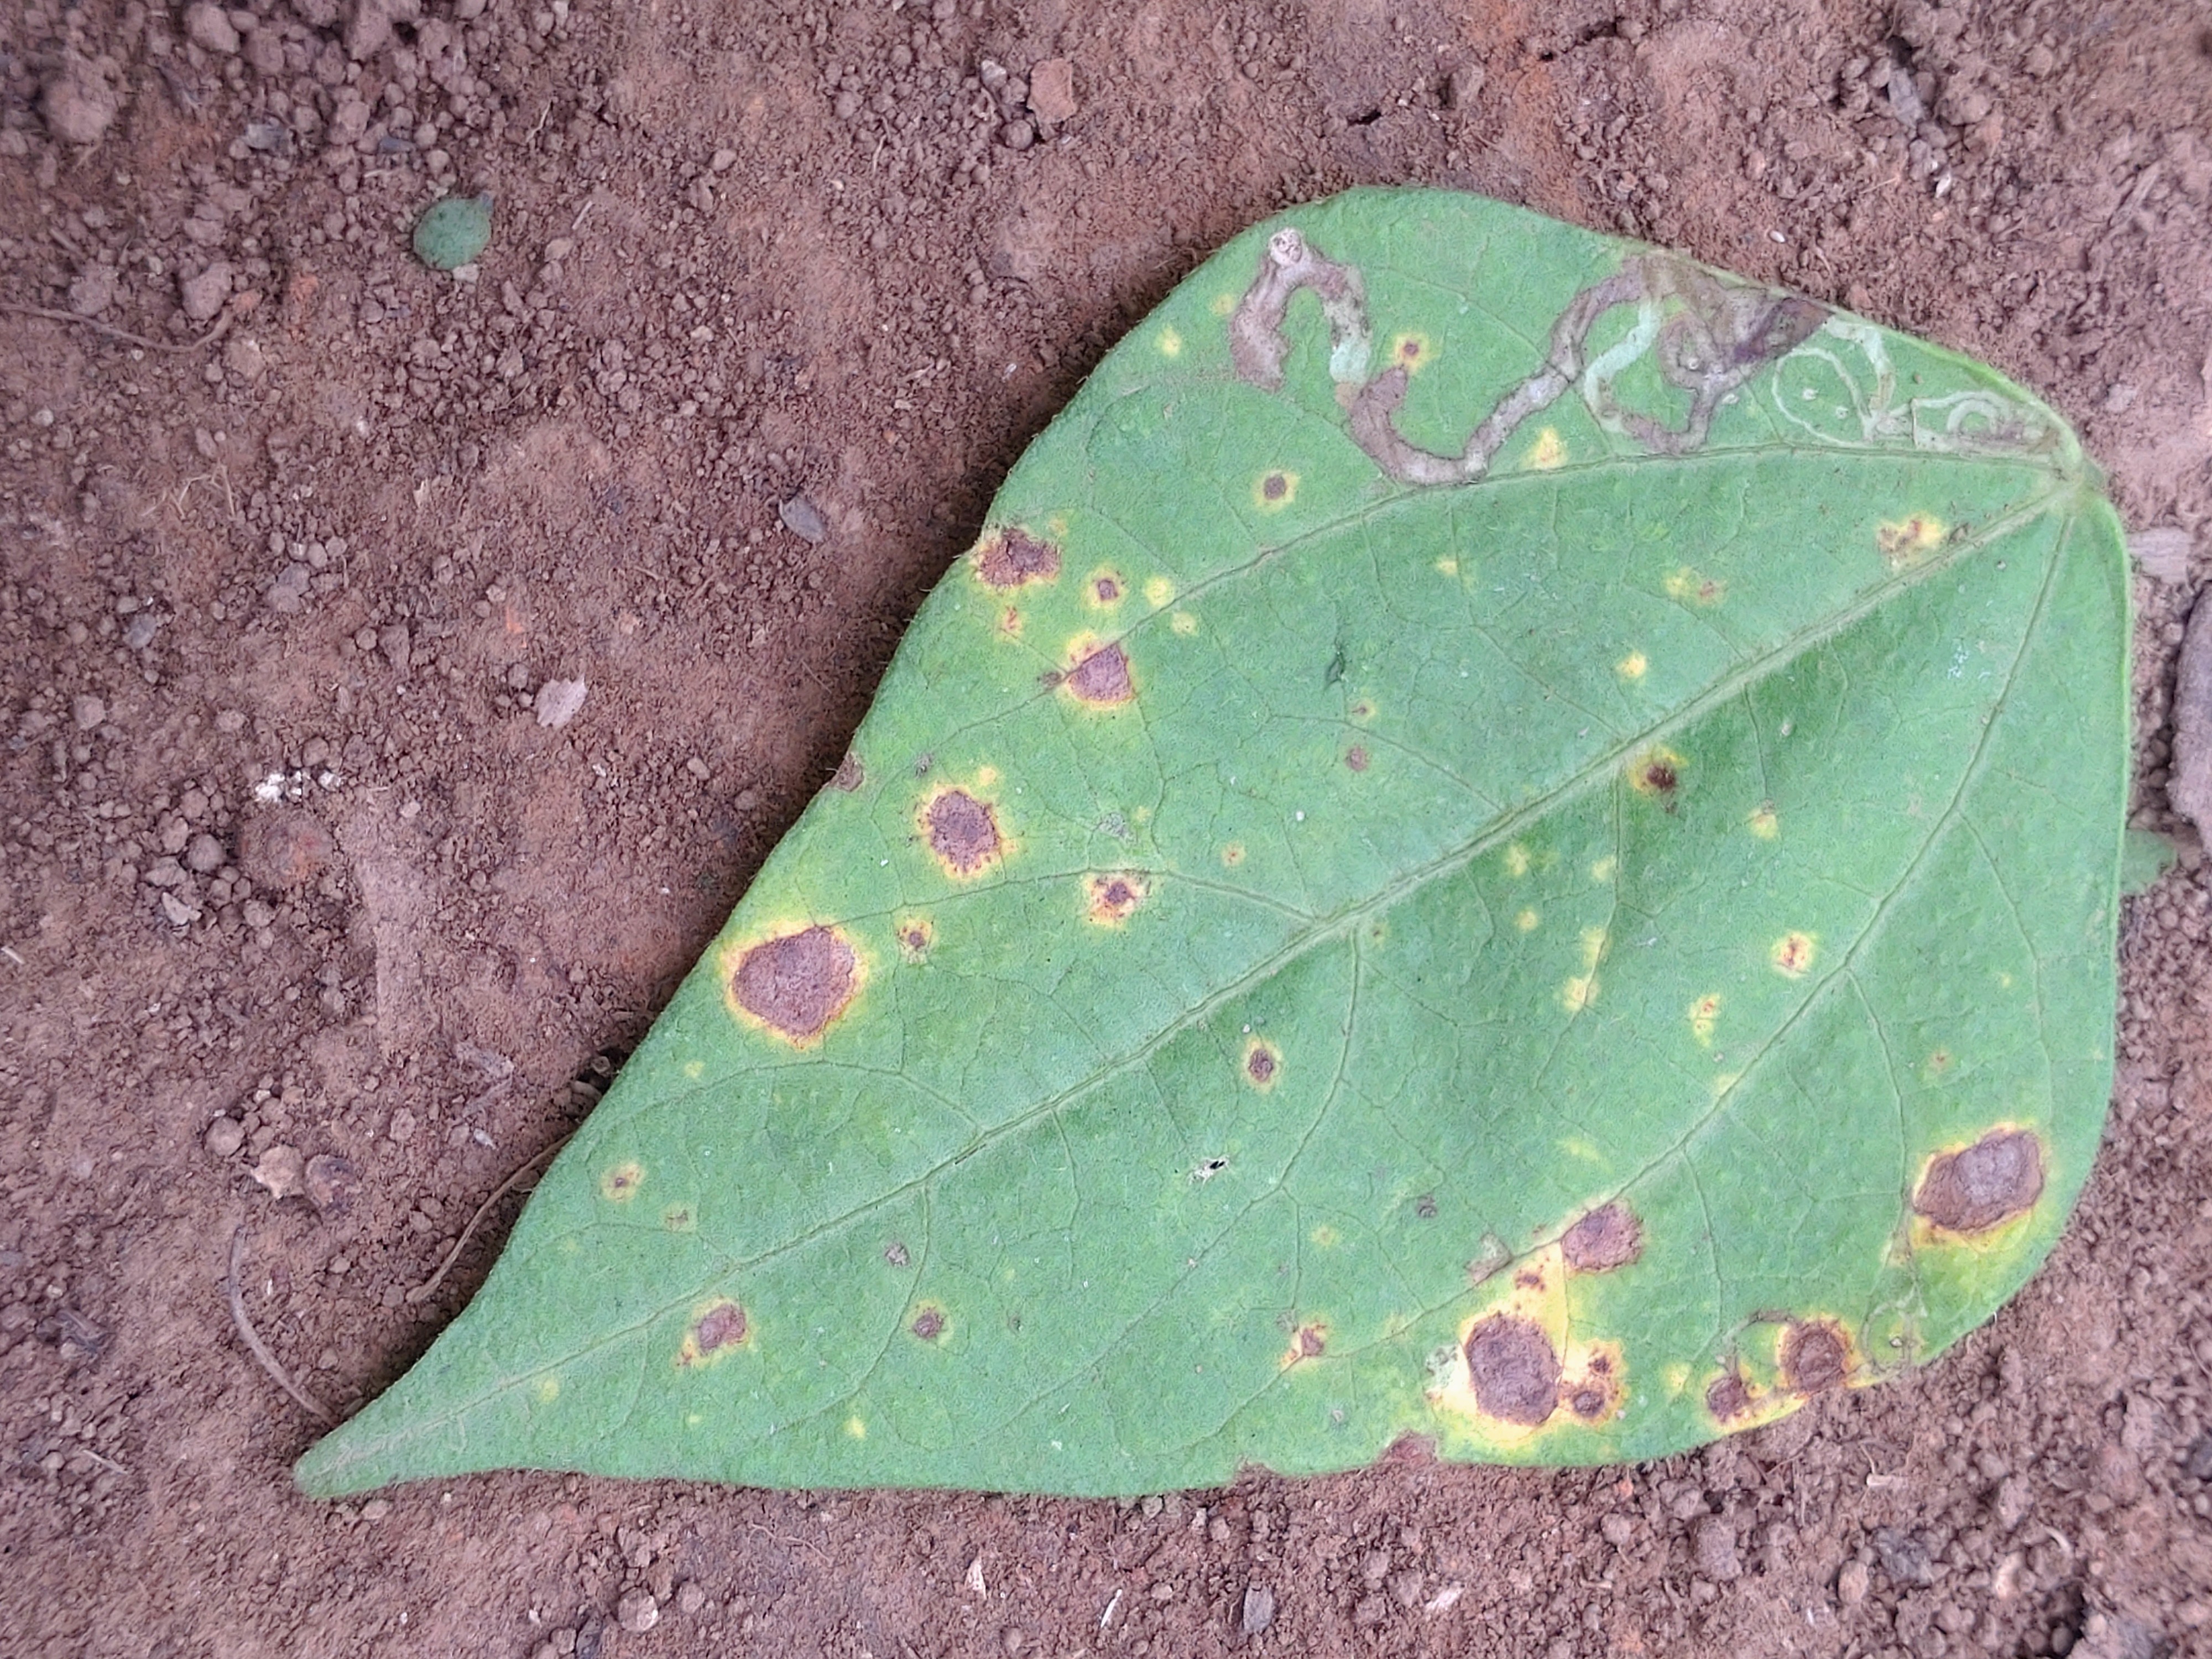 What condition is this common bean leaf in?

rust
